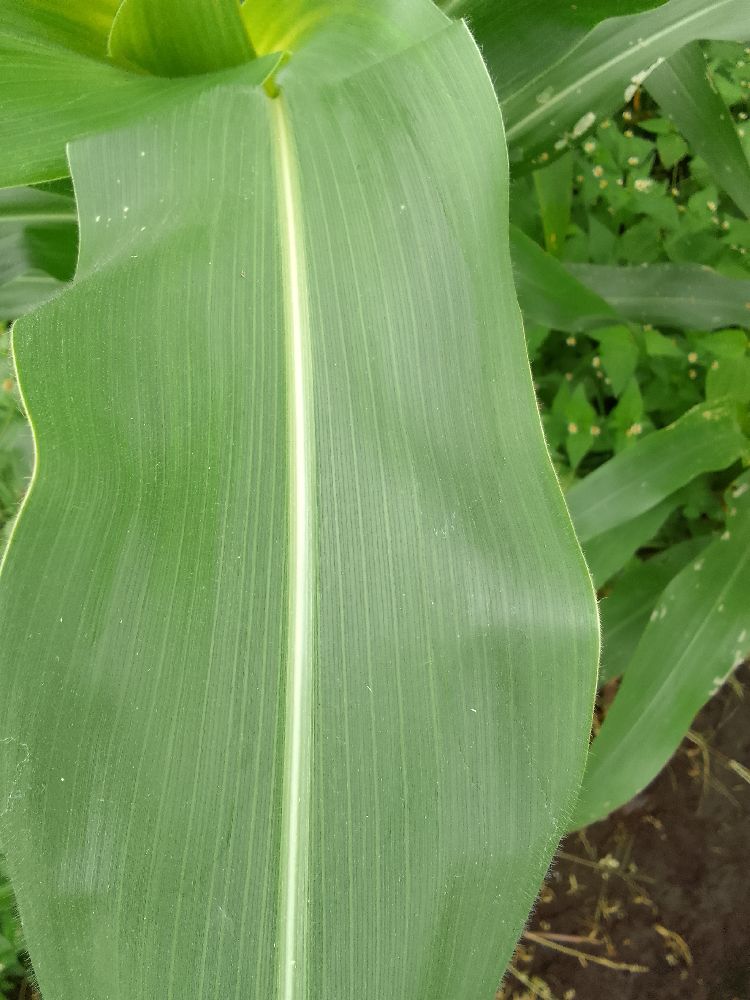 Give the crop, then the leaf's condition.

maize, healthy
